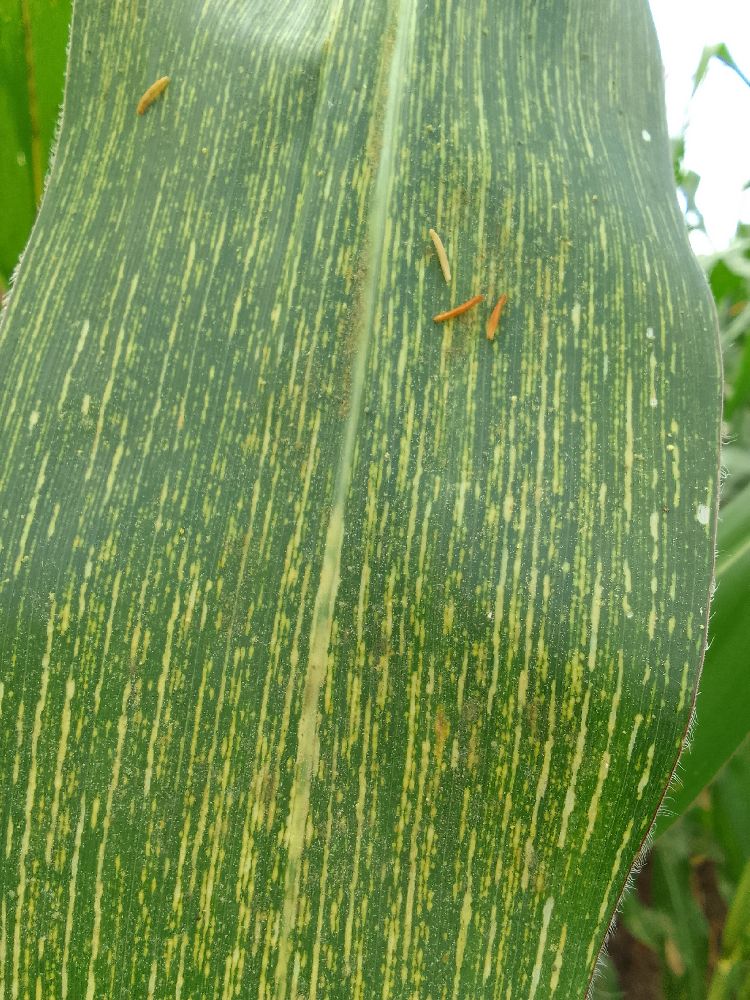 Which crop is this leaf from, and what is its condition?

maize, maize streak virus
